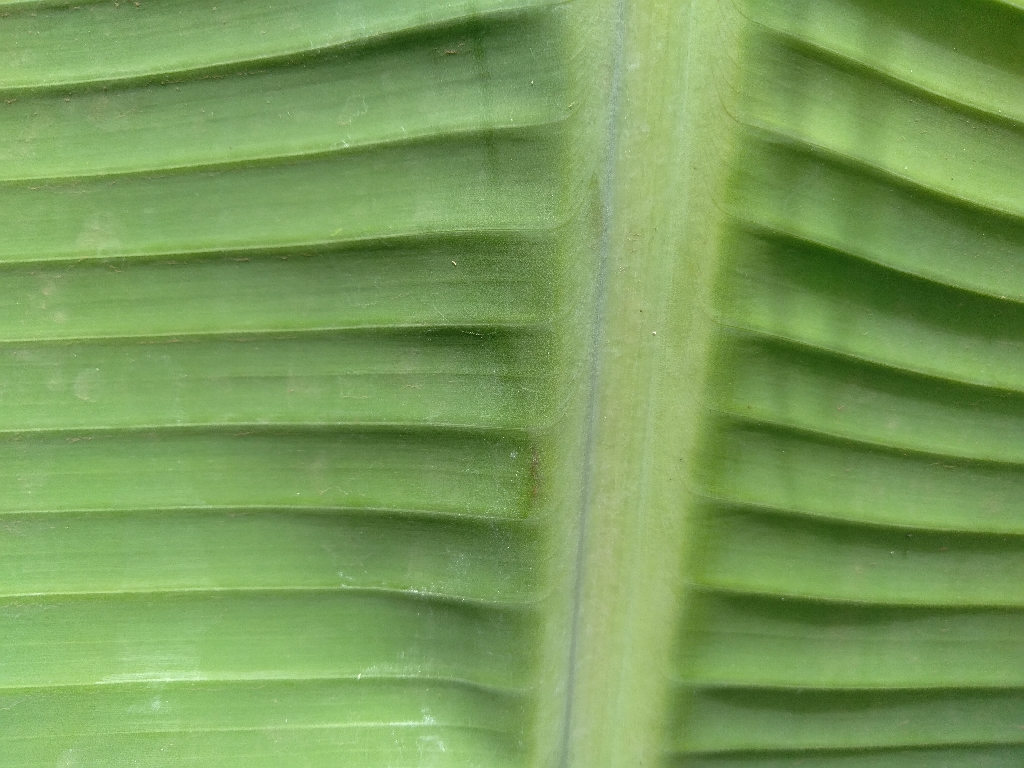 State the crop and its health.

banana, healthy
